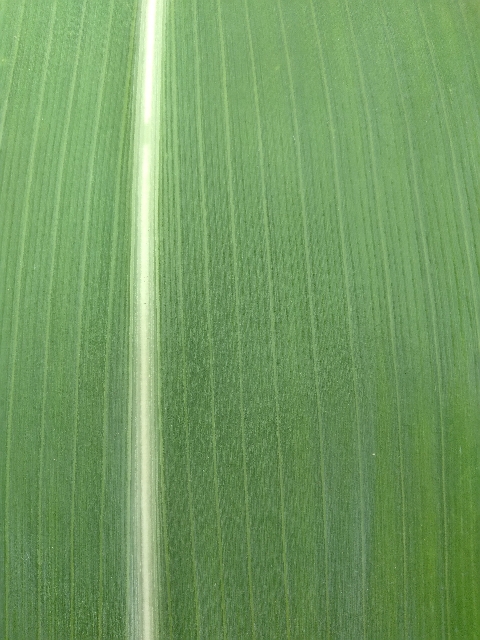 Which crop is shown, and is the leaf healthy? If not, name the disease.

maize, healthy
